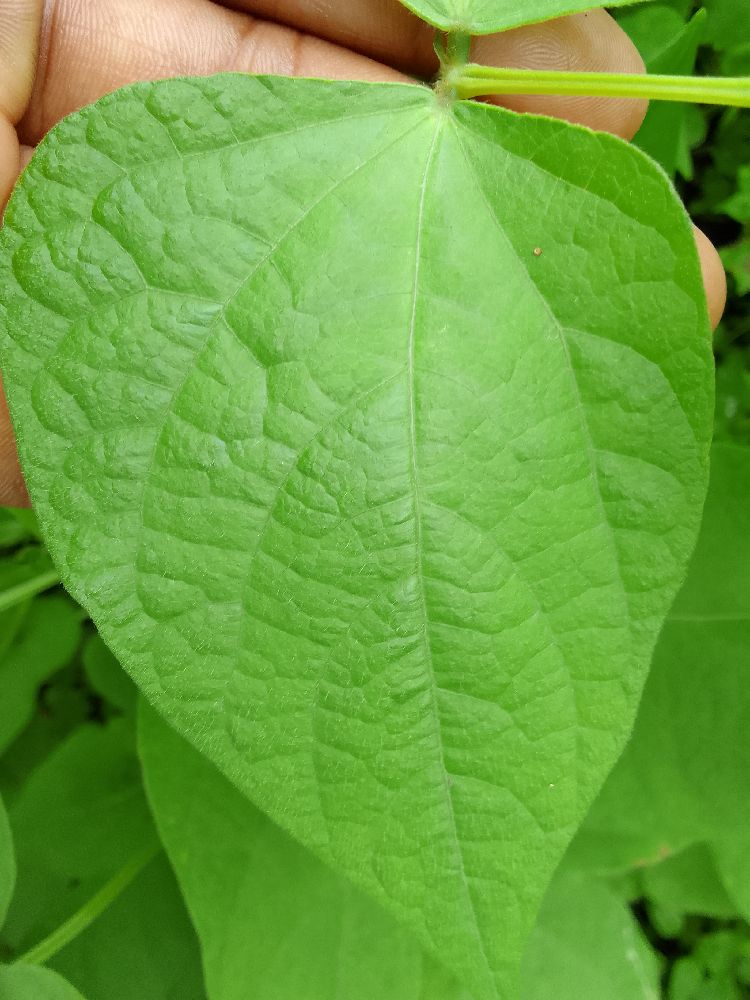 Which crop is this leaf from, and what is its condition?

common bean, healthy
